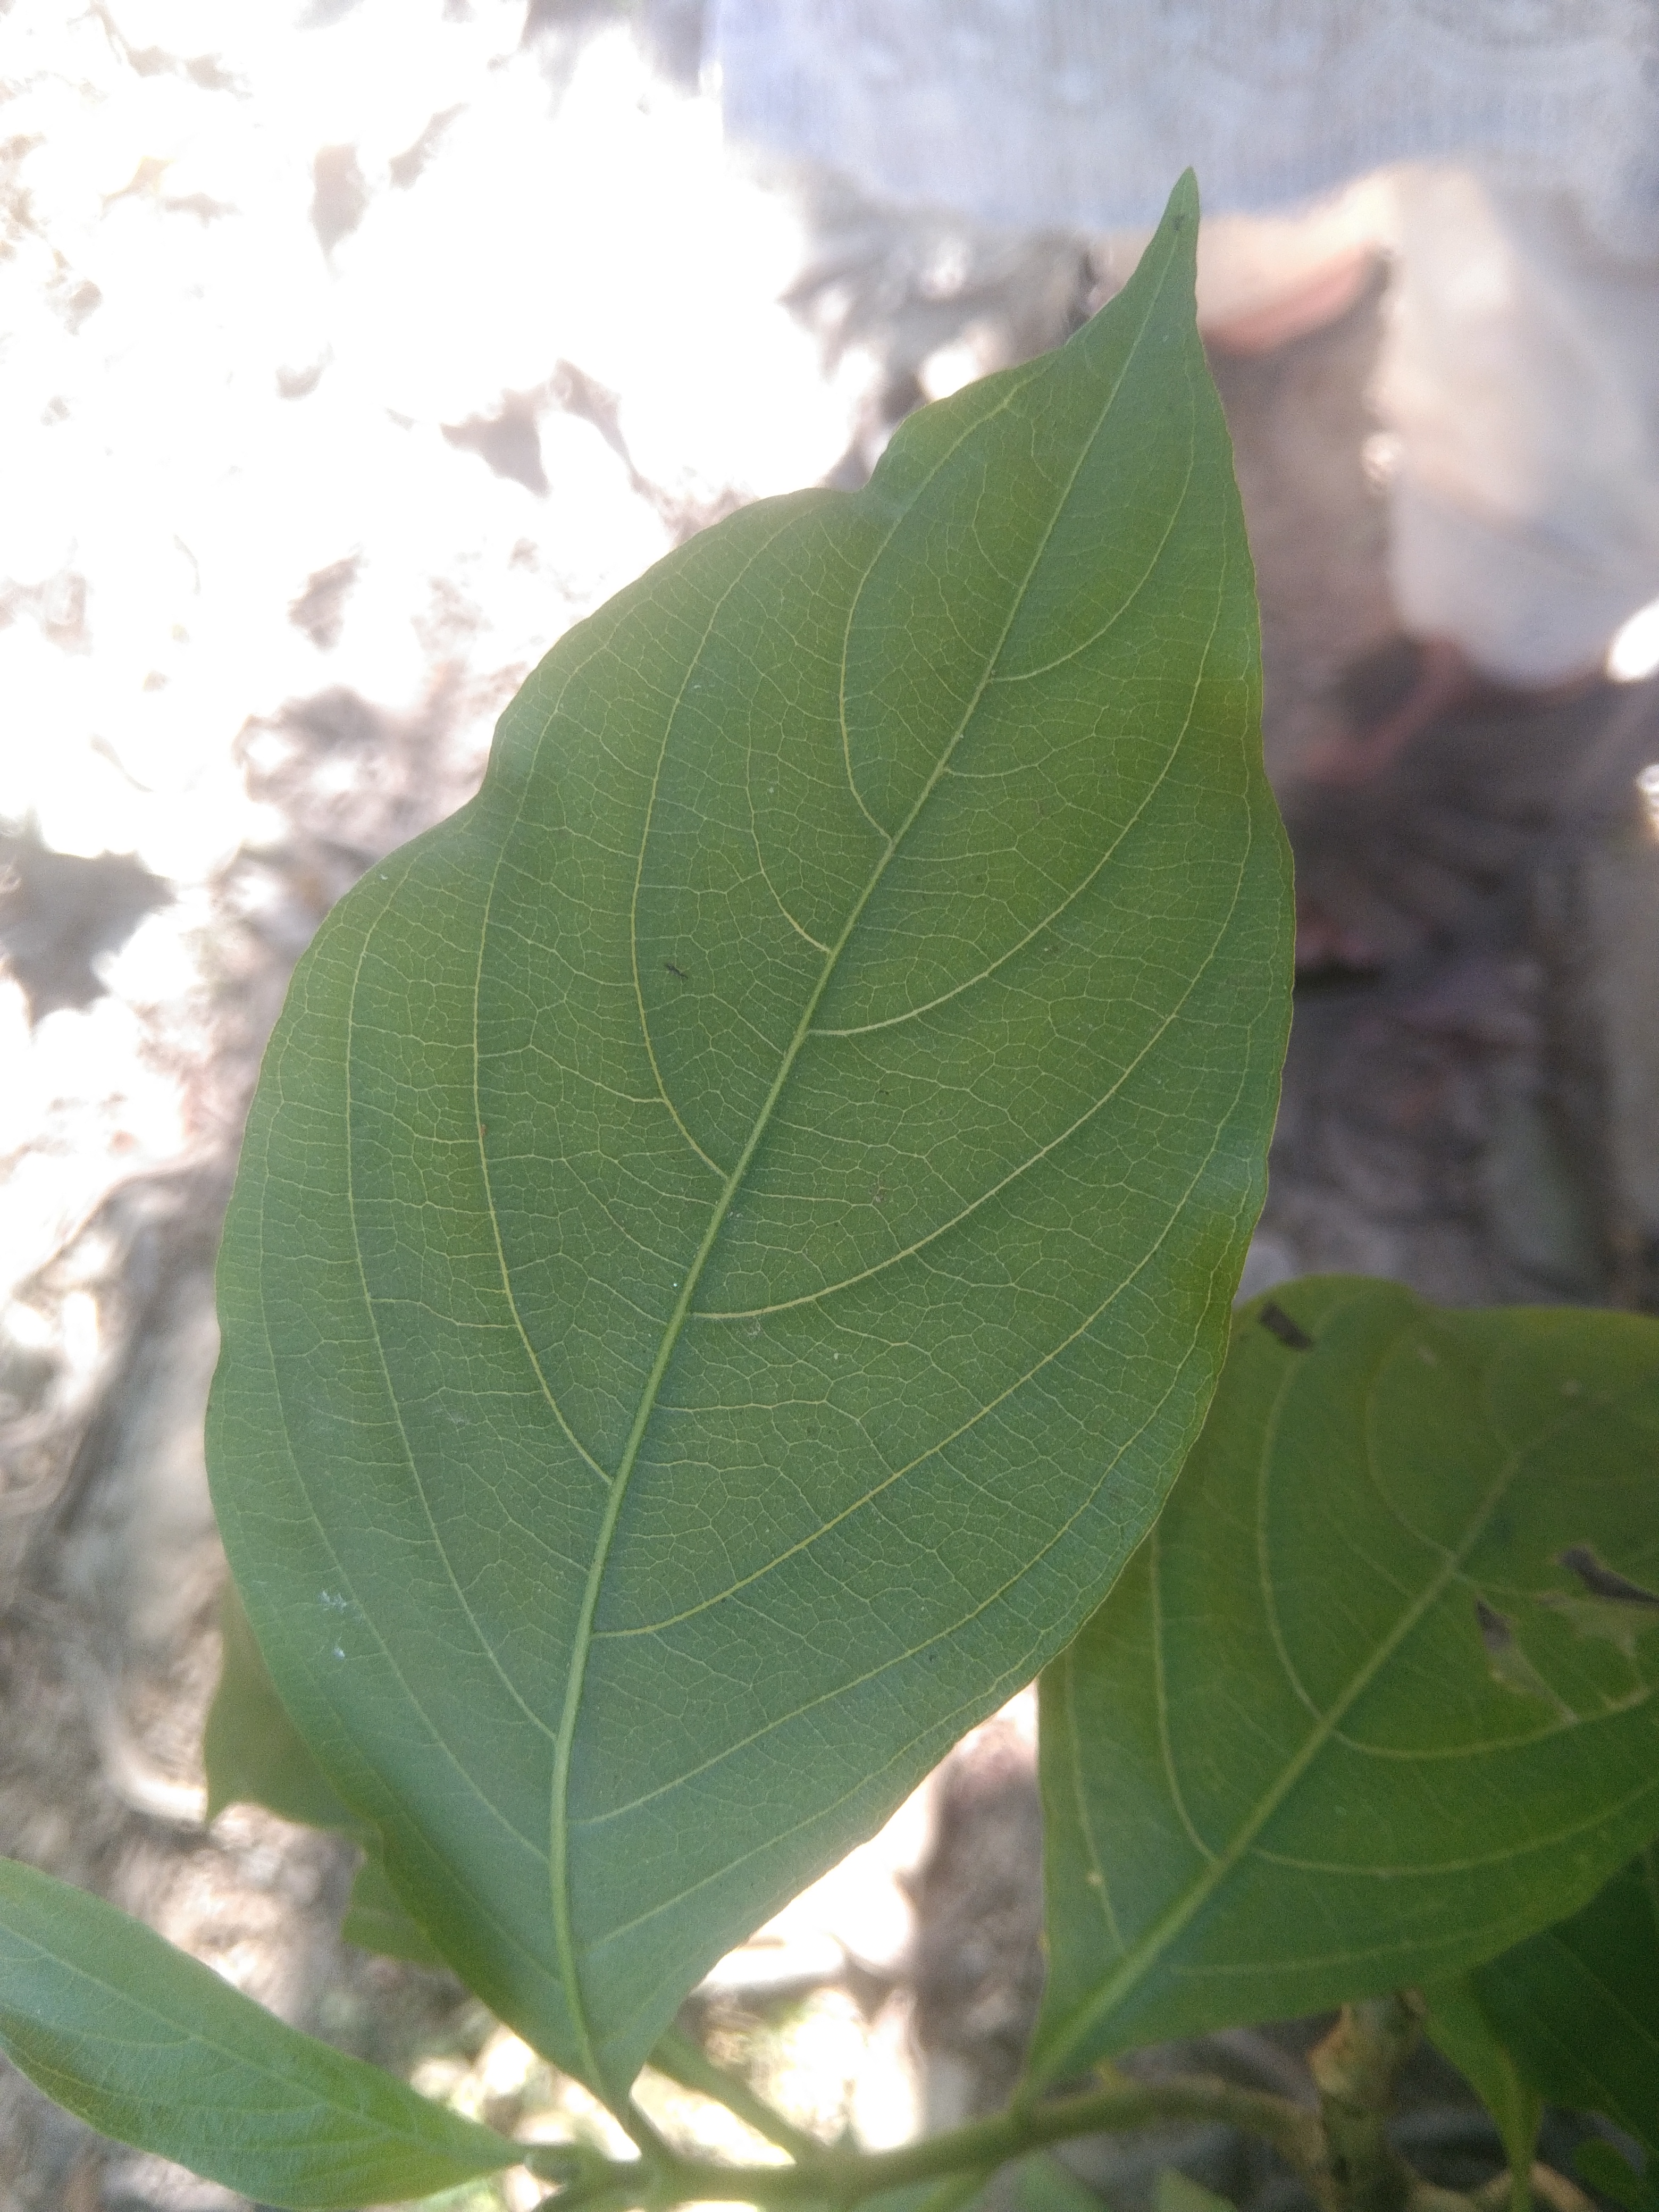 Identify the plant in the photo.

vasaka
